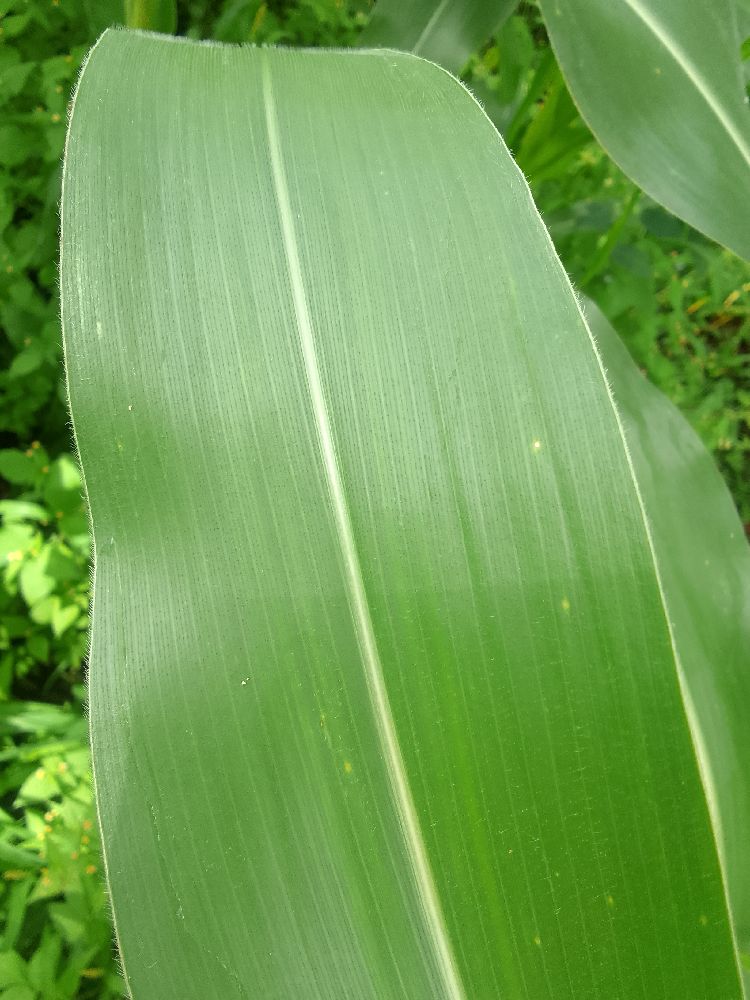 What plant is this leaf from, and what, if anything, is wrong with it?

maize, healthy
